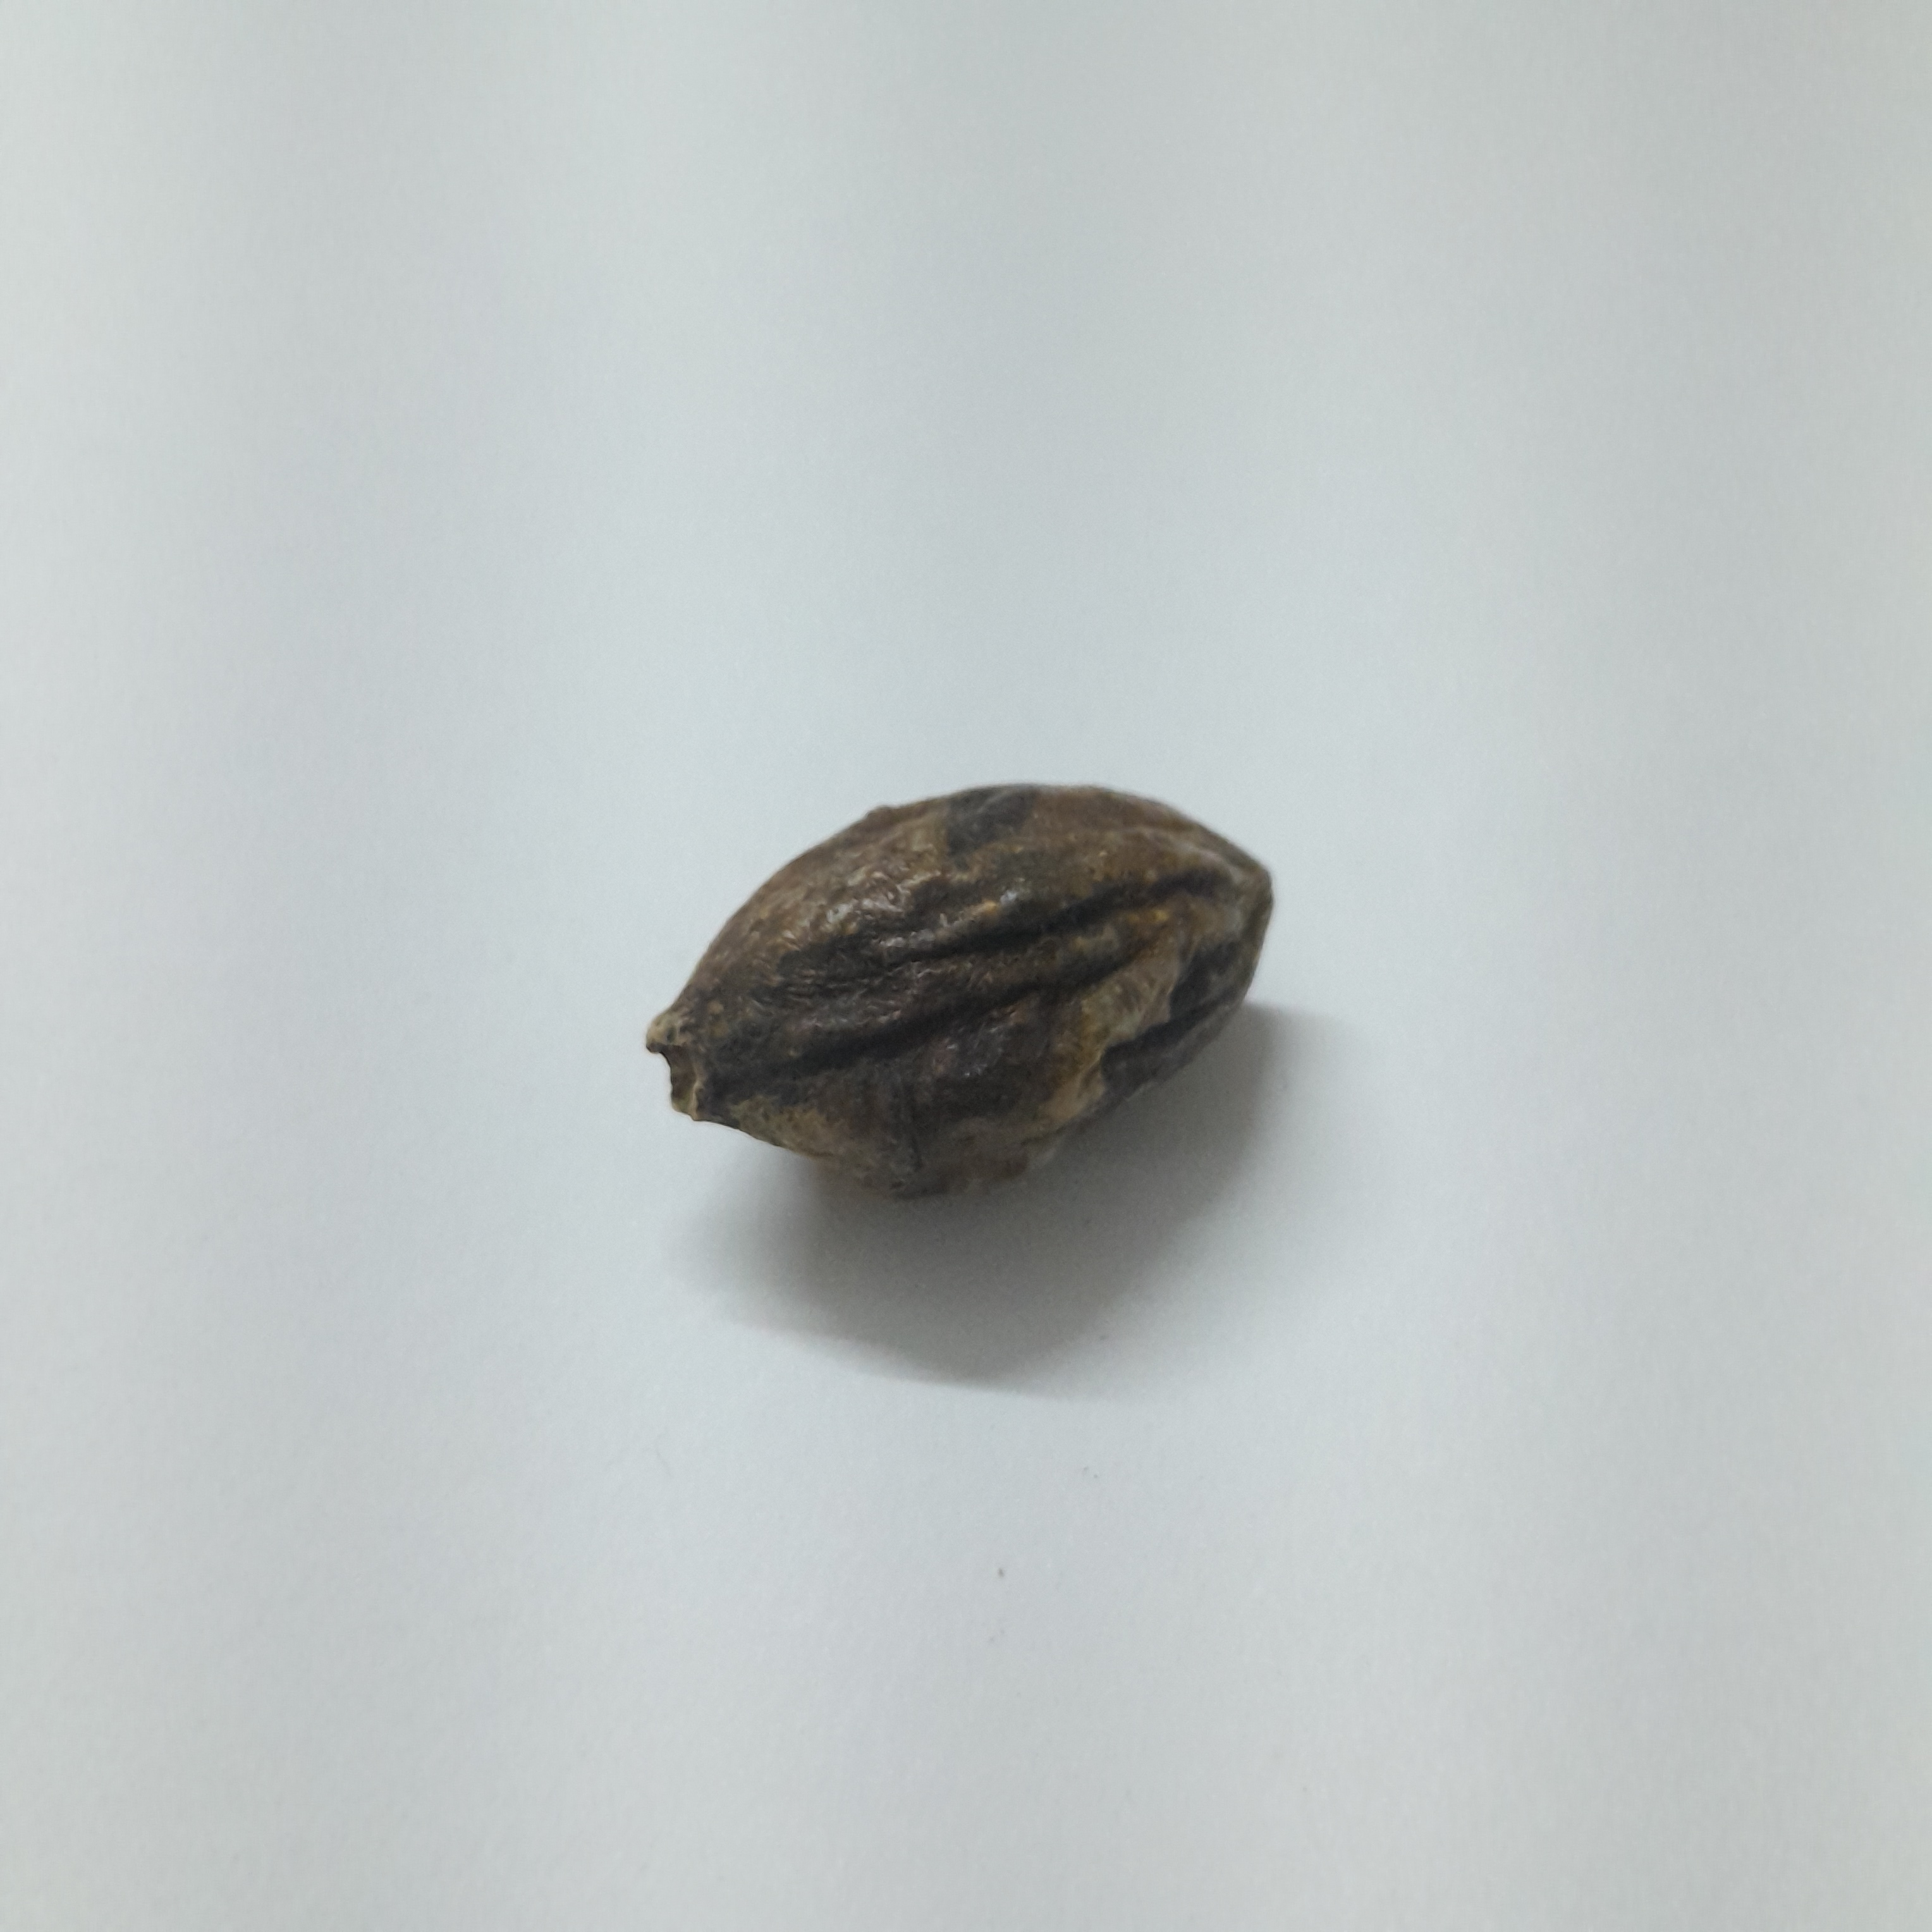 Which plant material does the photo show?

hirdaa
